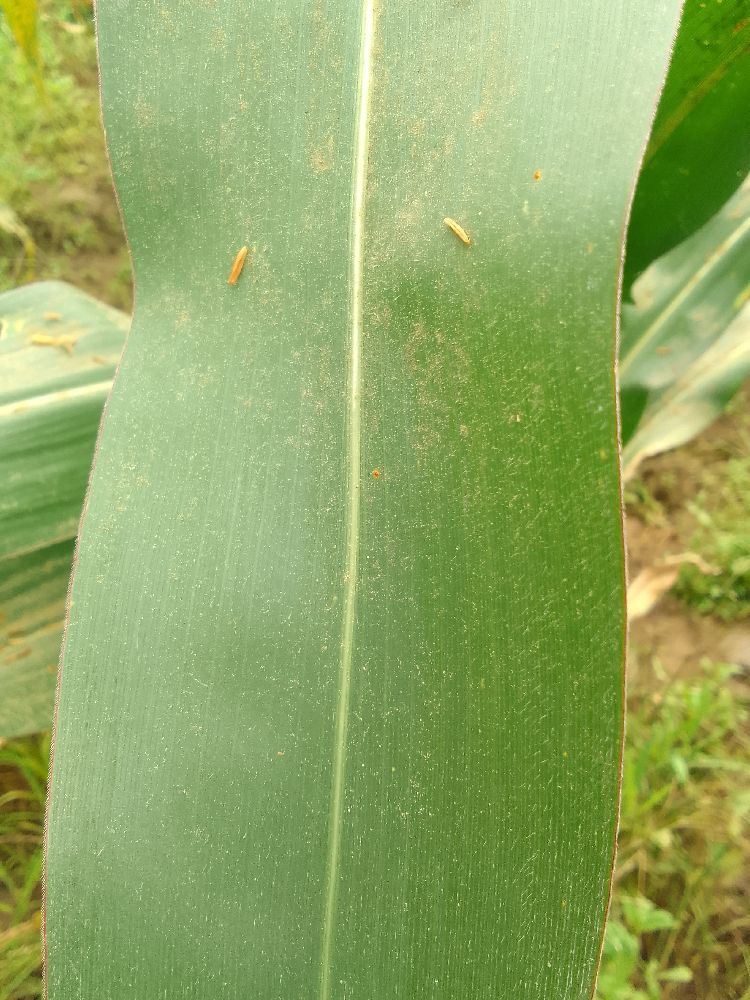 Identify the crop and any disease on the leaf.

maize, healthy
